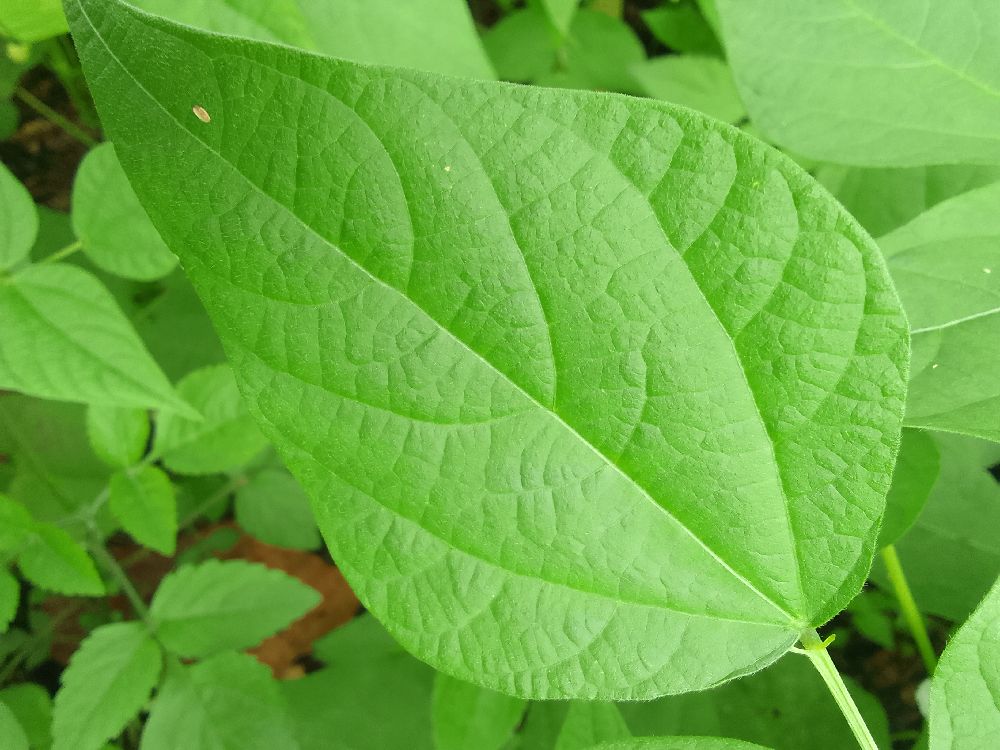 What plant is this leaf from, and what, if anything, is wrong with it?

common bean, healthy
